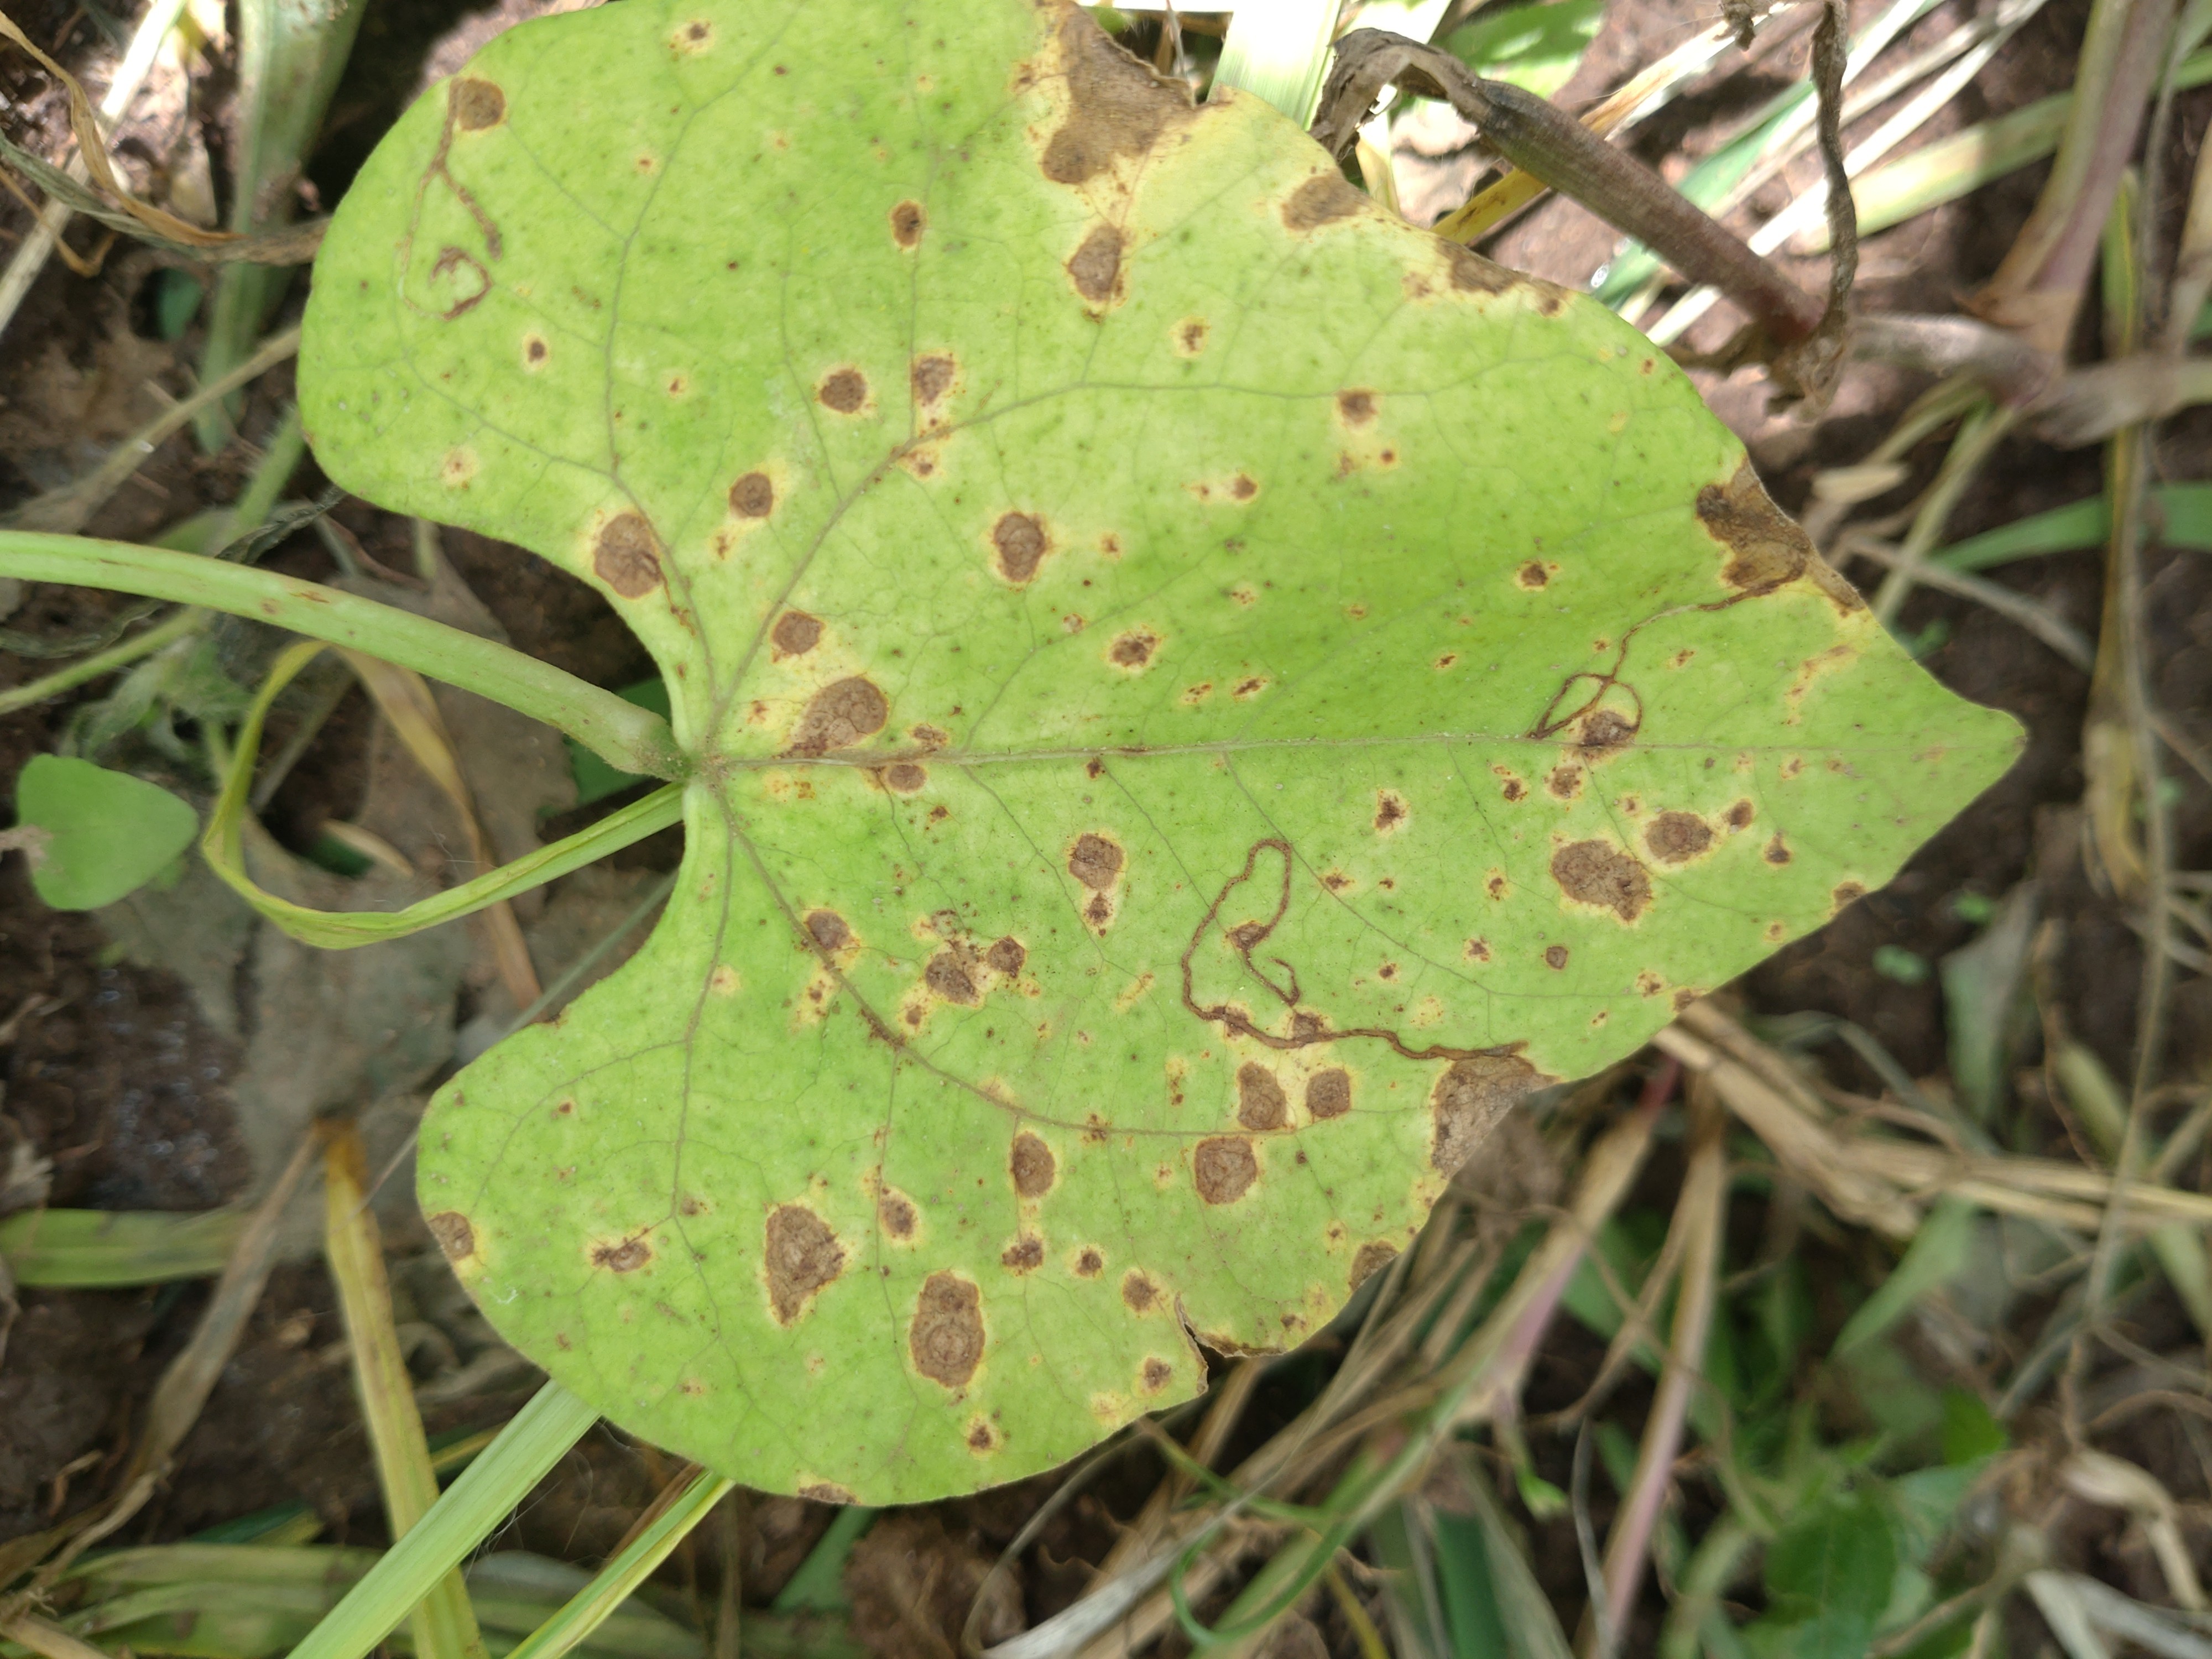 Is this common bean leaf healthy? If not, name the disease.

rust
